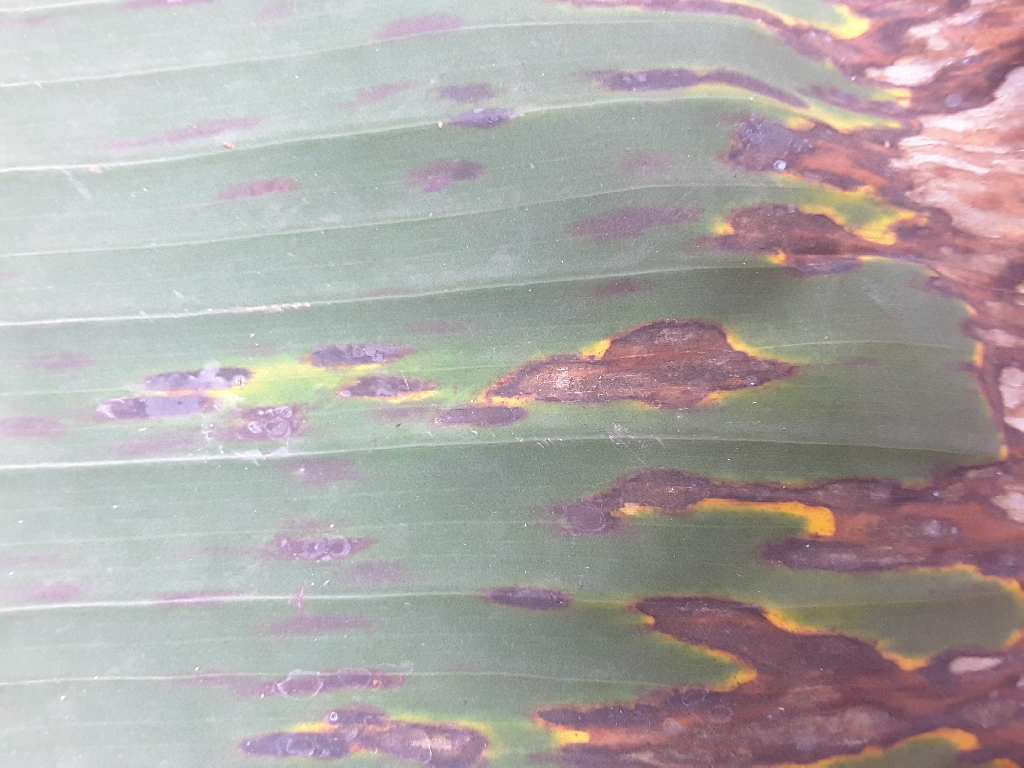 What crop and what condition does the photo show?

banana, black sigatoka
